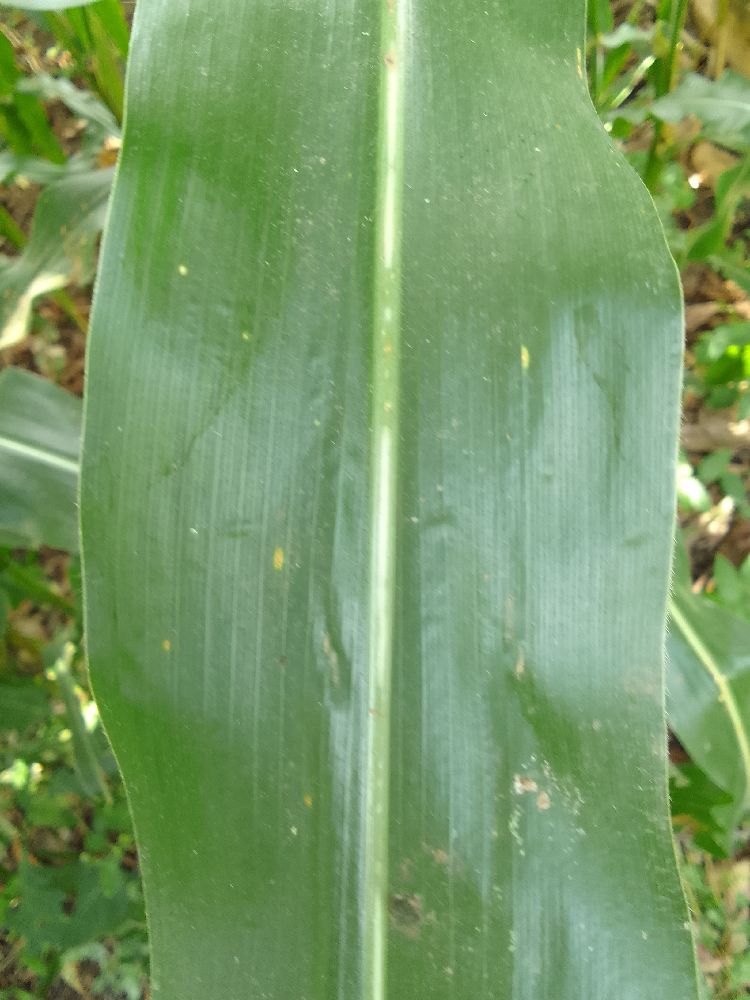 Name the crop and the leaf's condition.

maize, healthy
